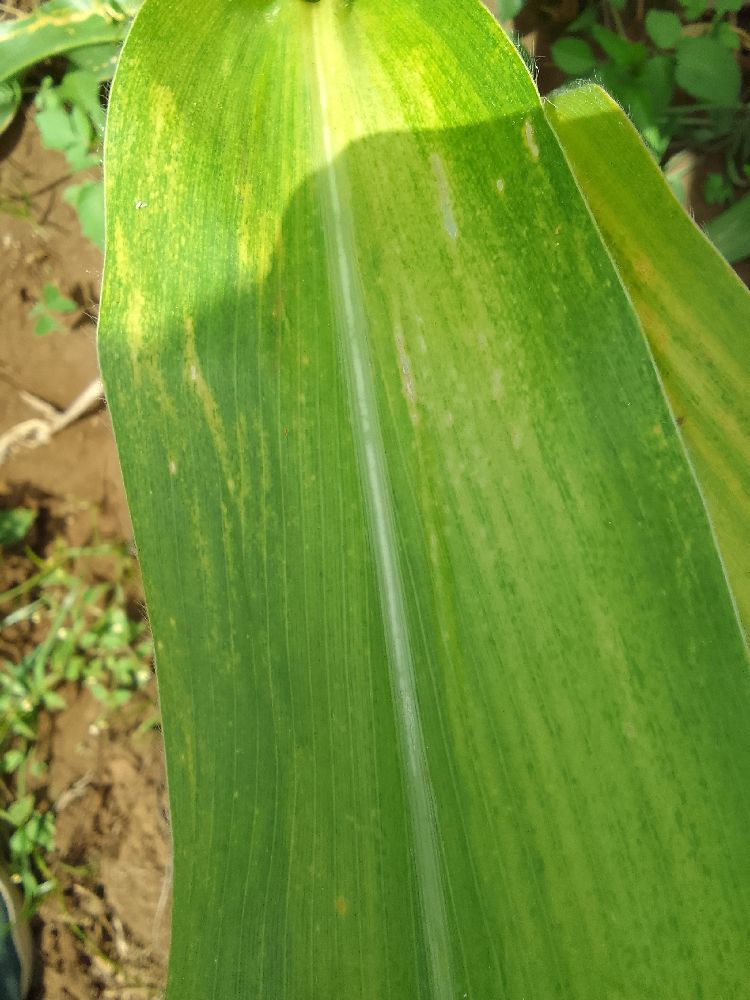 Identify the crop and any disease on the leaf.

maize, maize lethal necrosis
